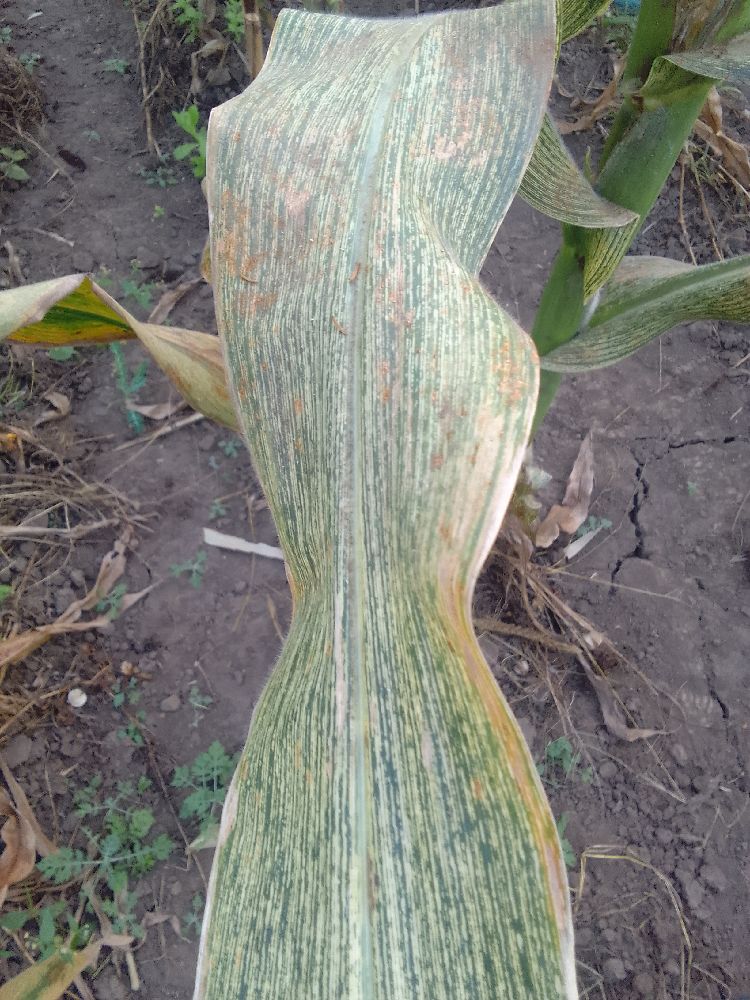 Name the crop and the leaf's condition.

maize, maize streak virus
